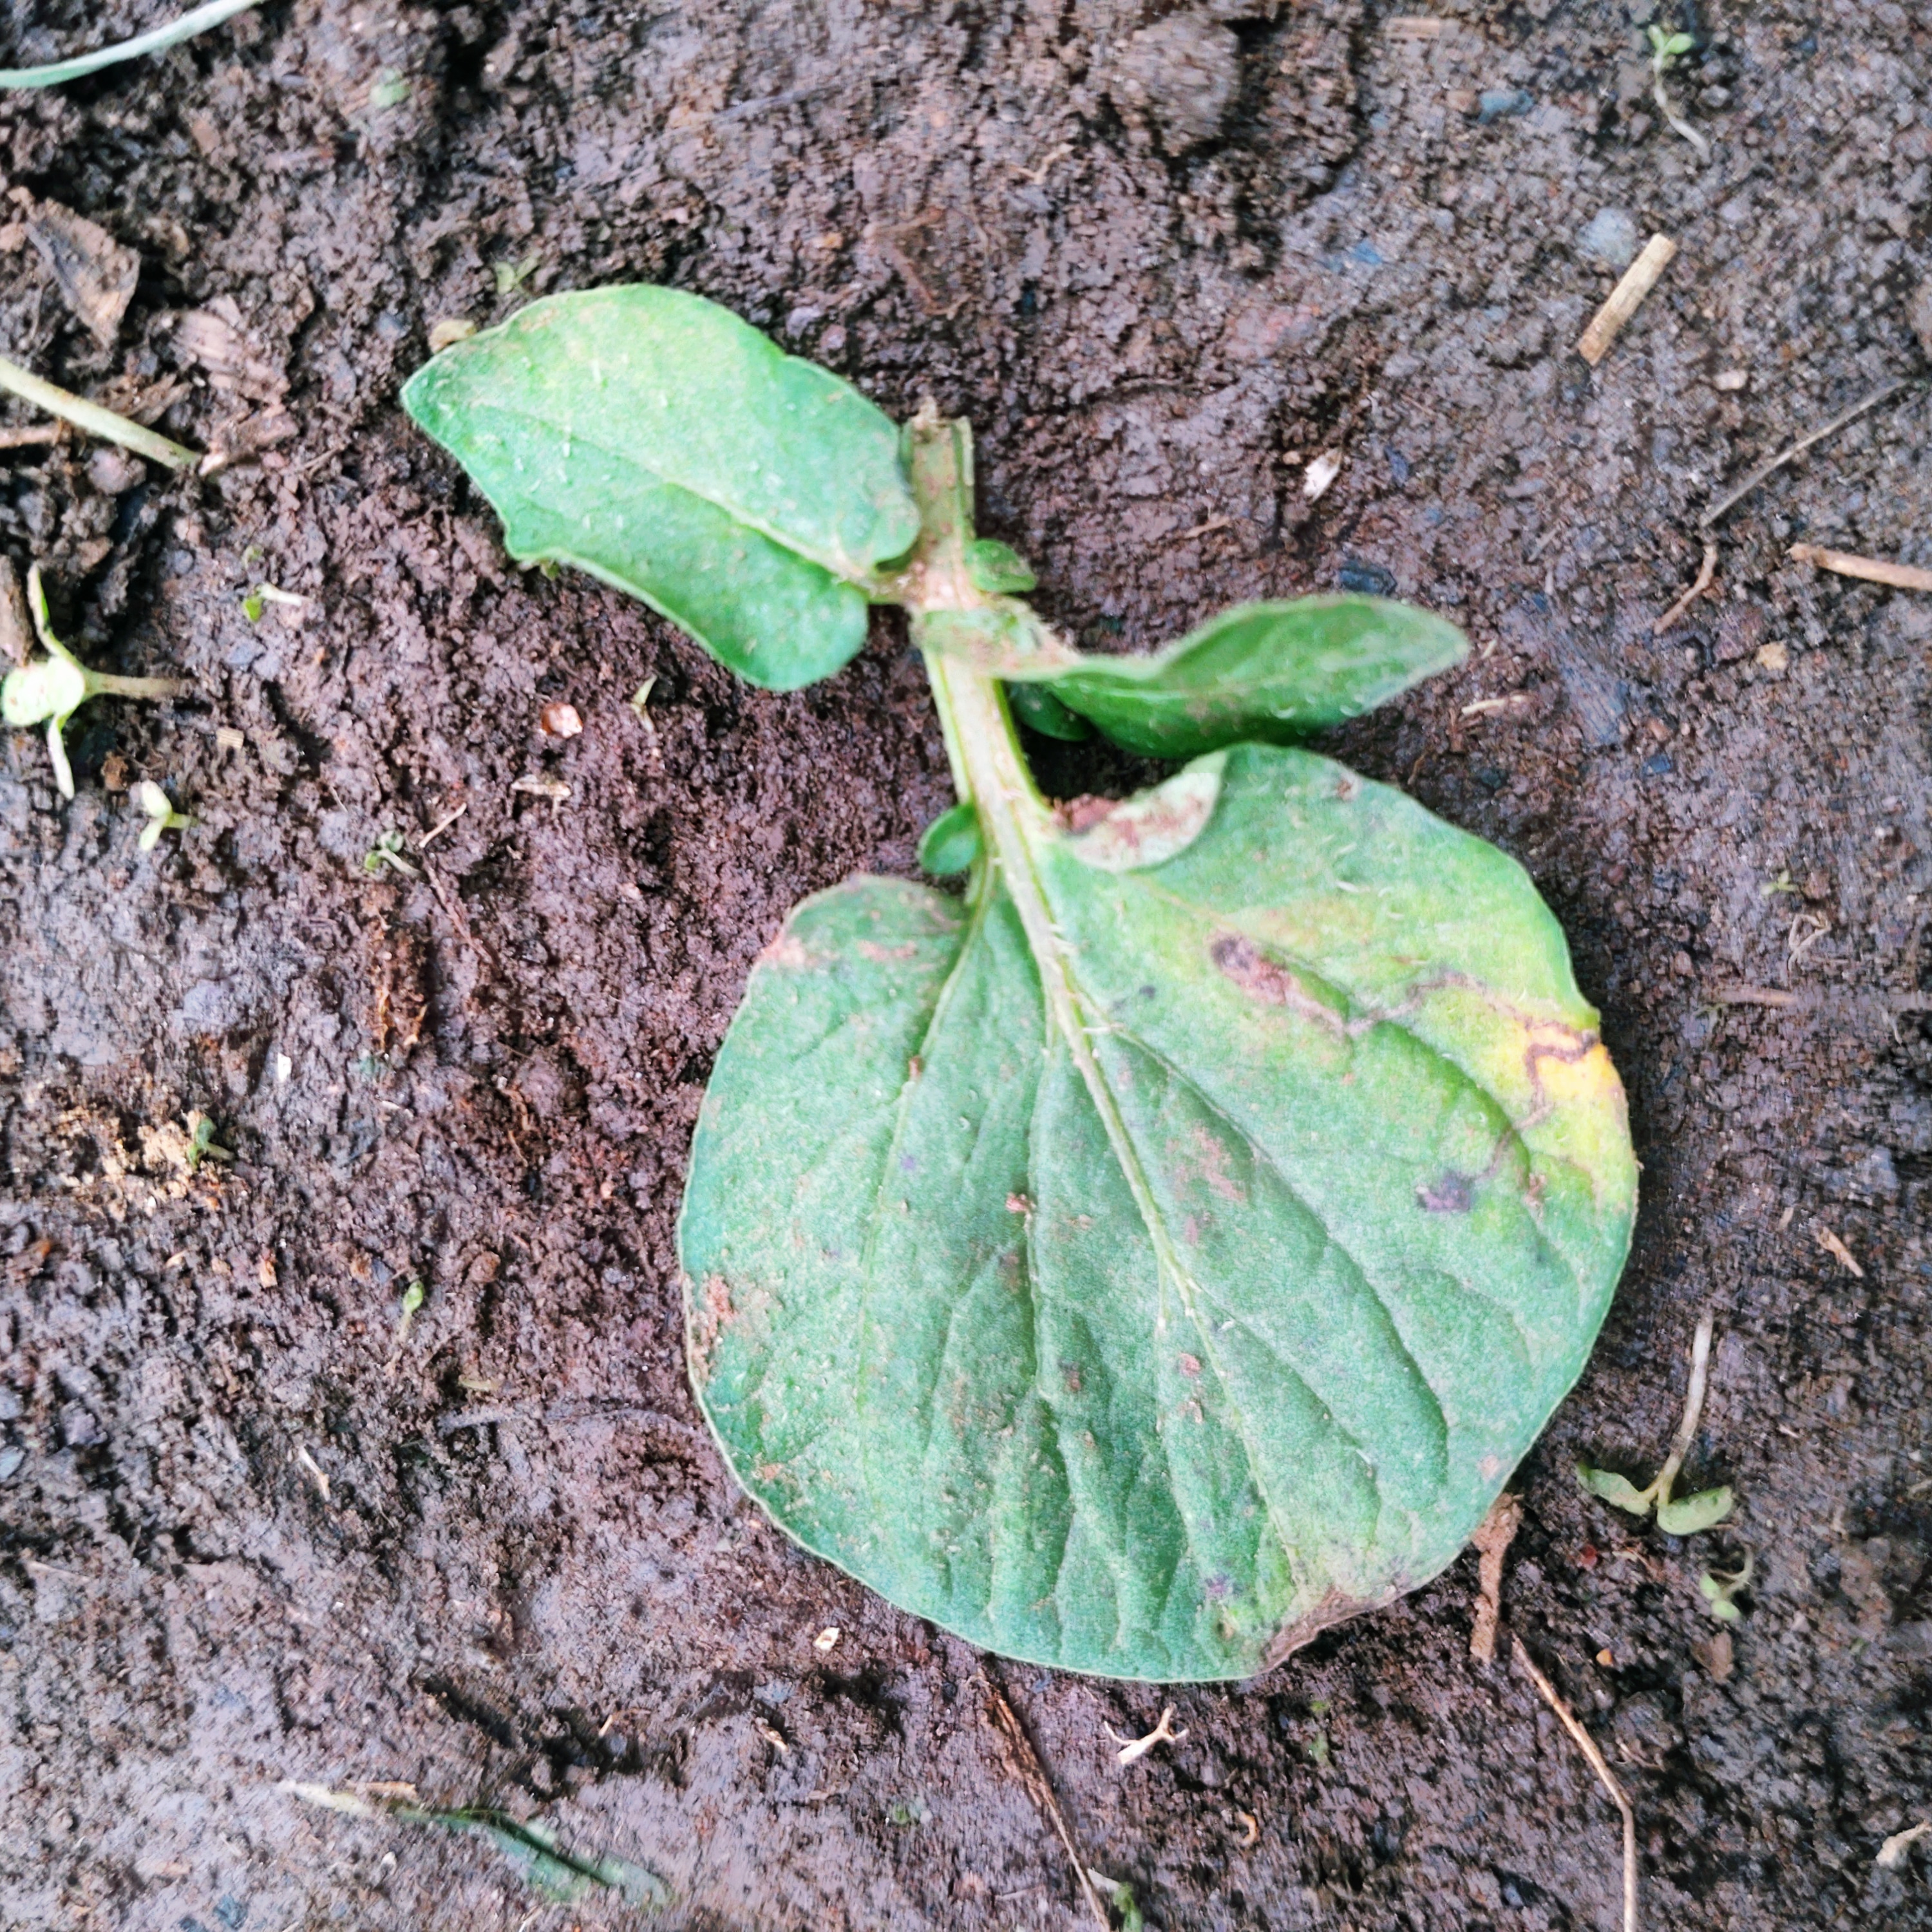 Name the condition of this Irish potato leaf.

late blight
